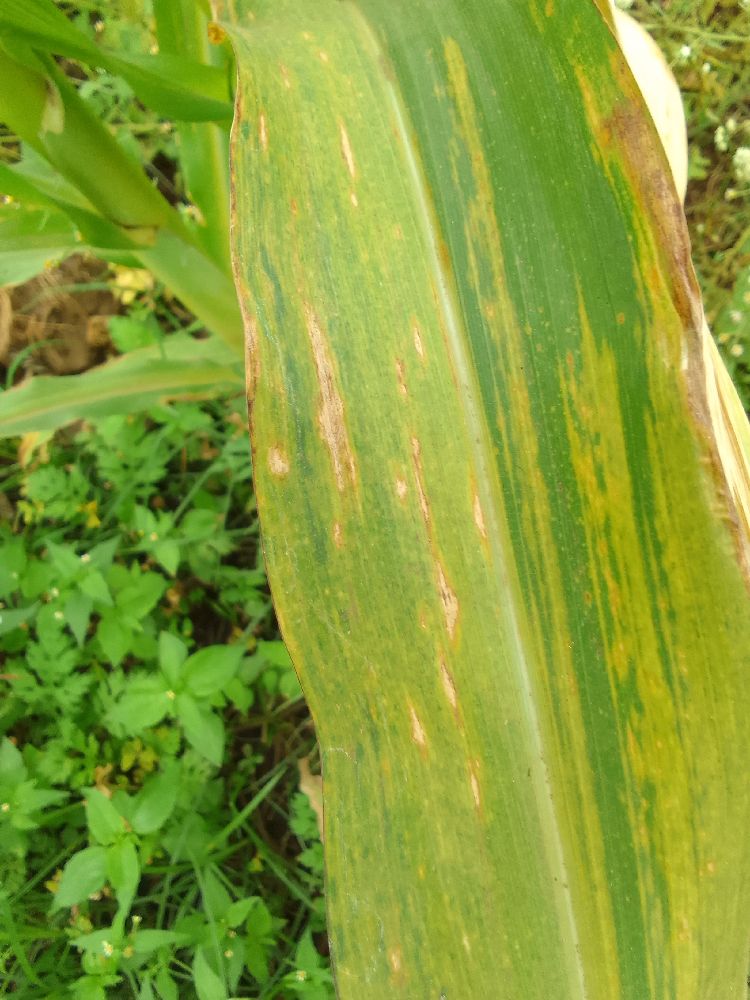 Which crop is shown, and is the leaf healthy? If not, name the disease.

maize, maize lethal necrosis
